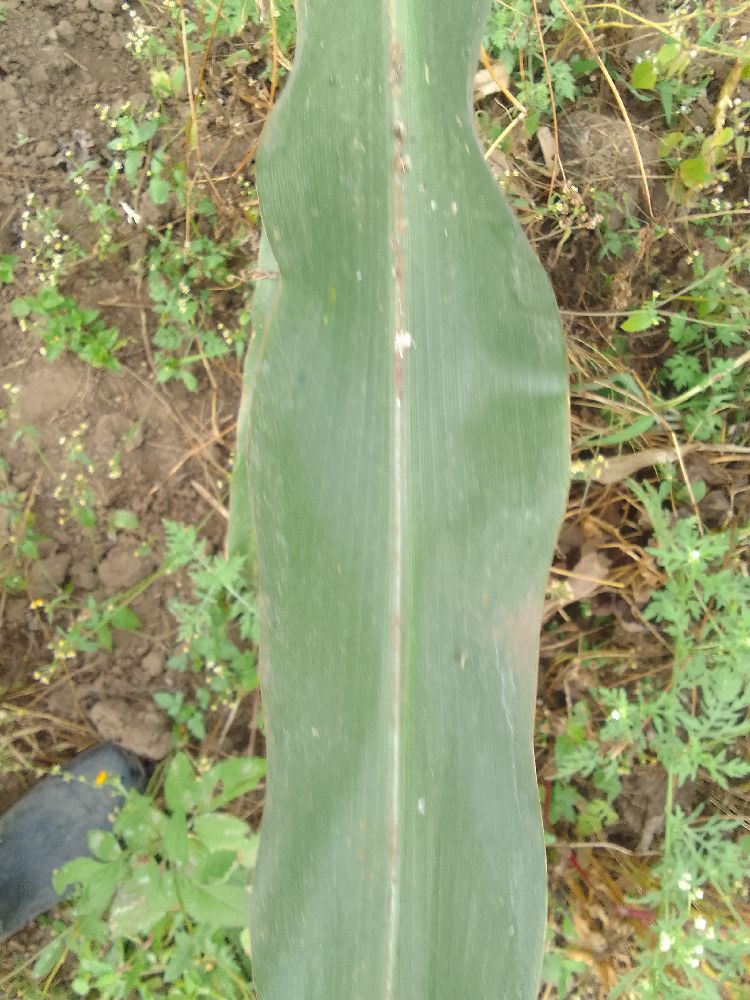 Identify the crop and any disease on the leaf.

maize, healthy
